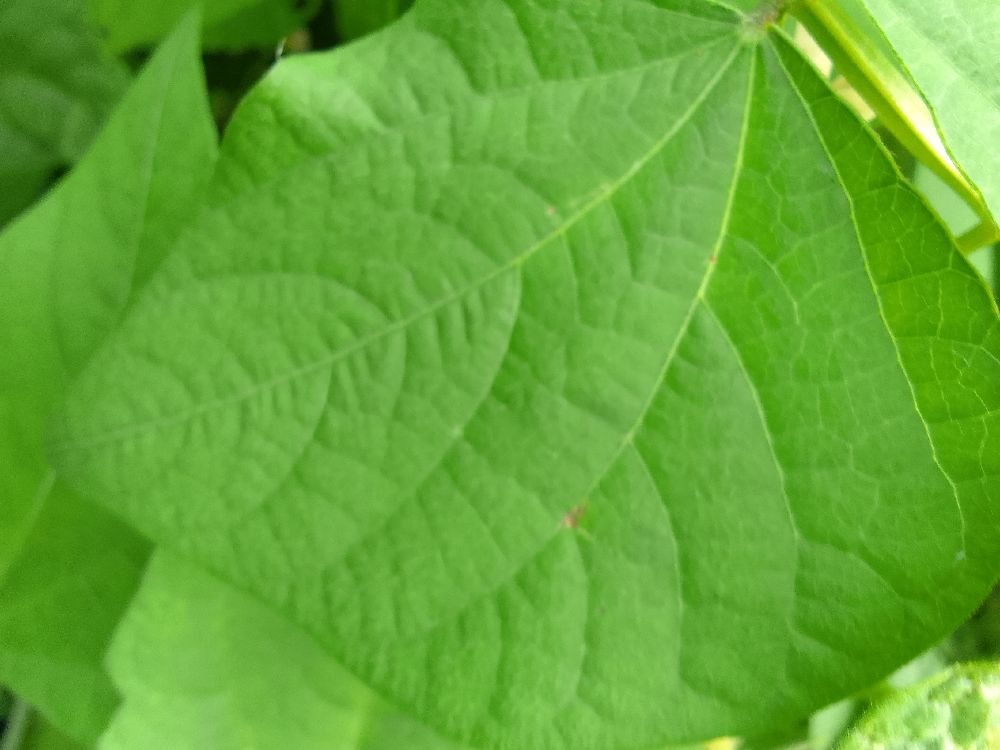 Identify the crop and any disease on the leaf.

common bean, healthy
